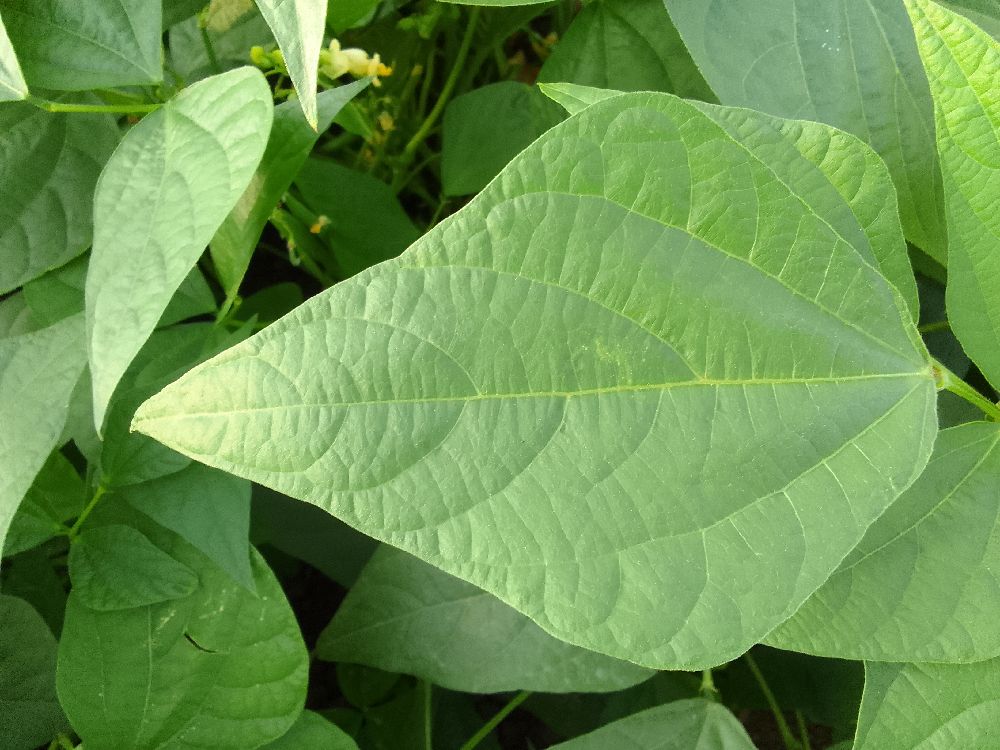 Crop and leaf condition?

common bean, healthy
